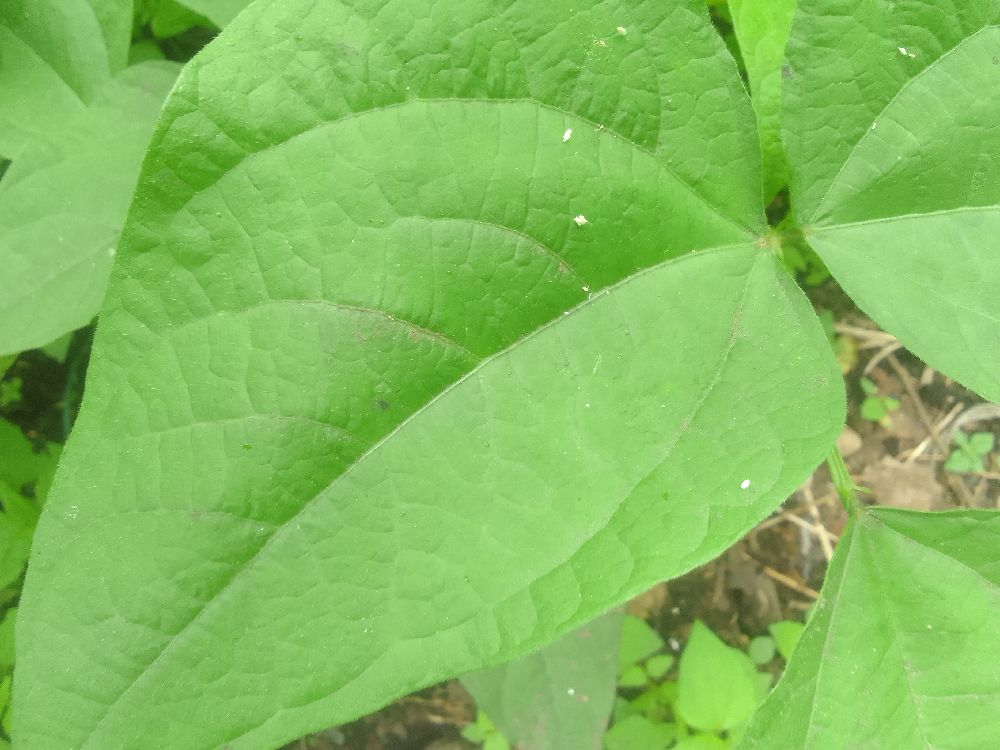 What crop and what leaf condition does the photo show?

common bean, healthy
